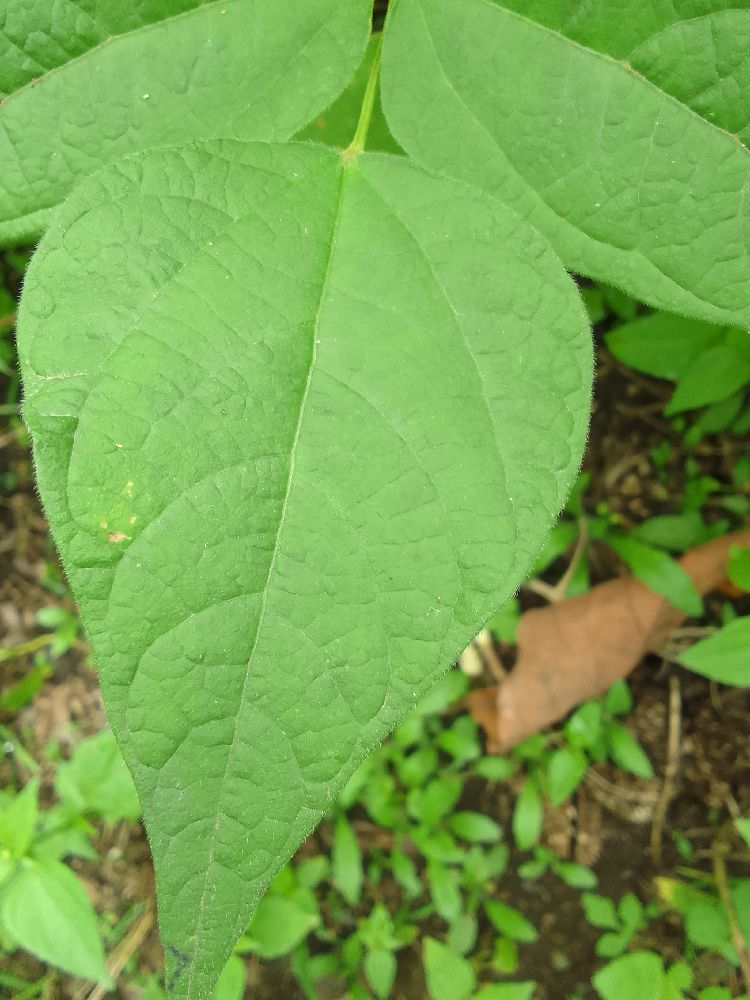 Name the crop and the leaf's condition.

common bean, healthy
